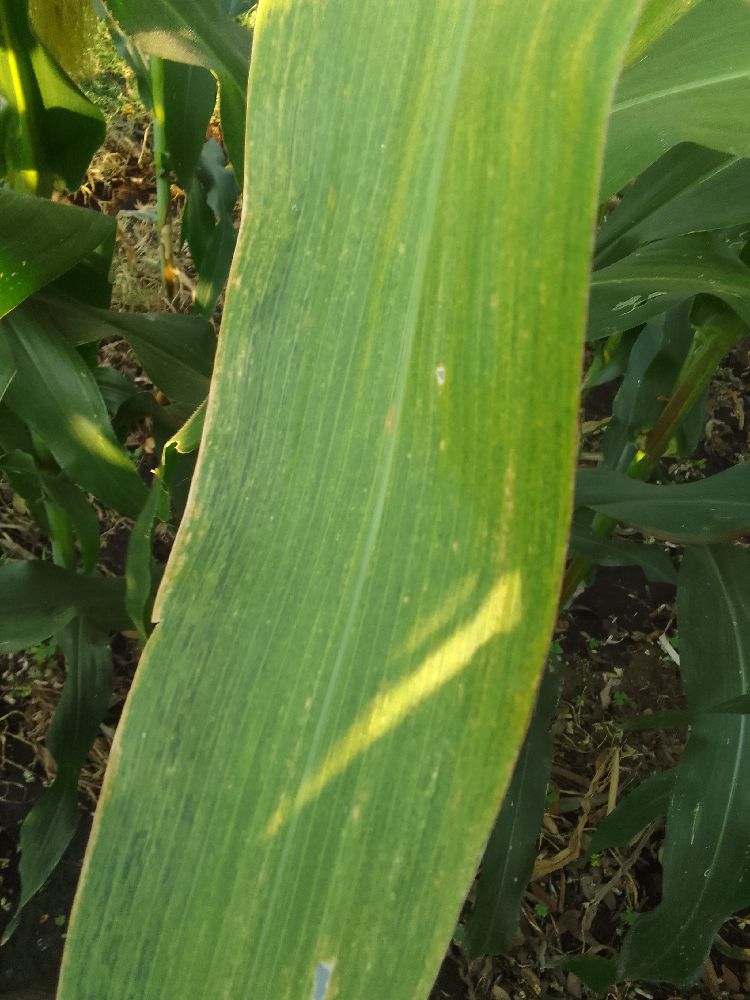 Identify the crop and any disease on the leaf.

maize, maize lethal necrosis
